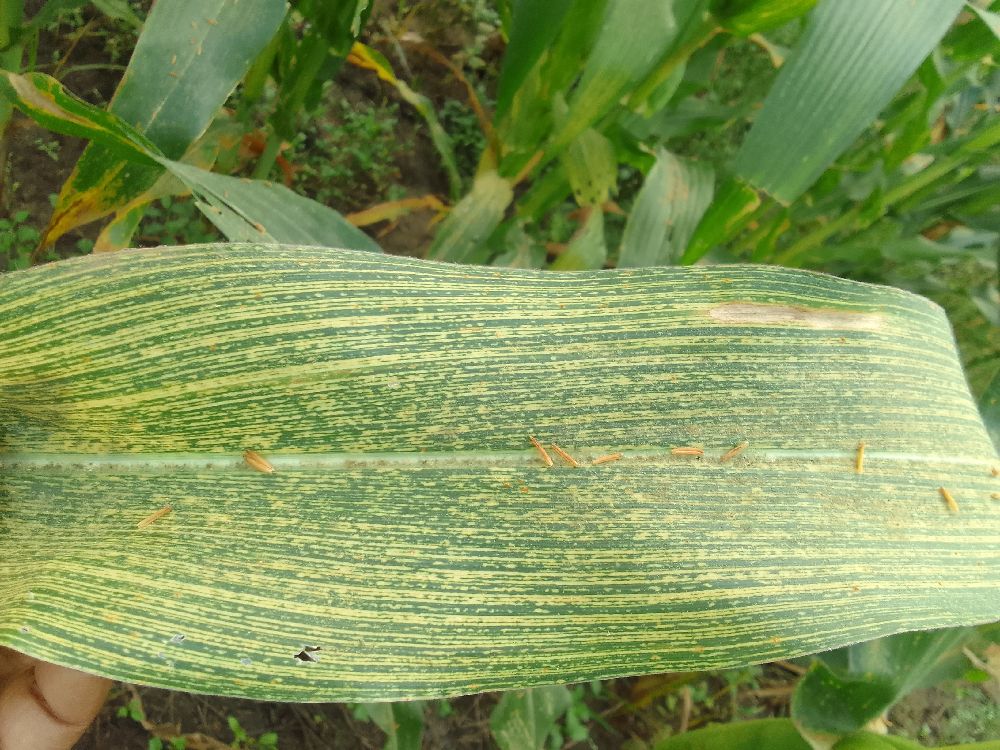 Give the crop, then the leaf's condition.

maize, maize streak virus
